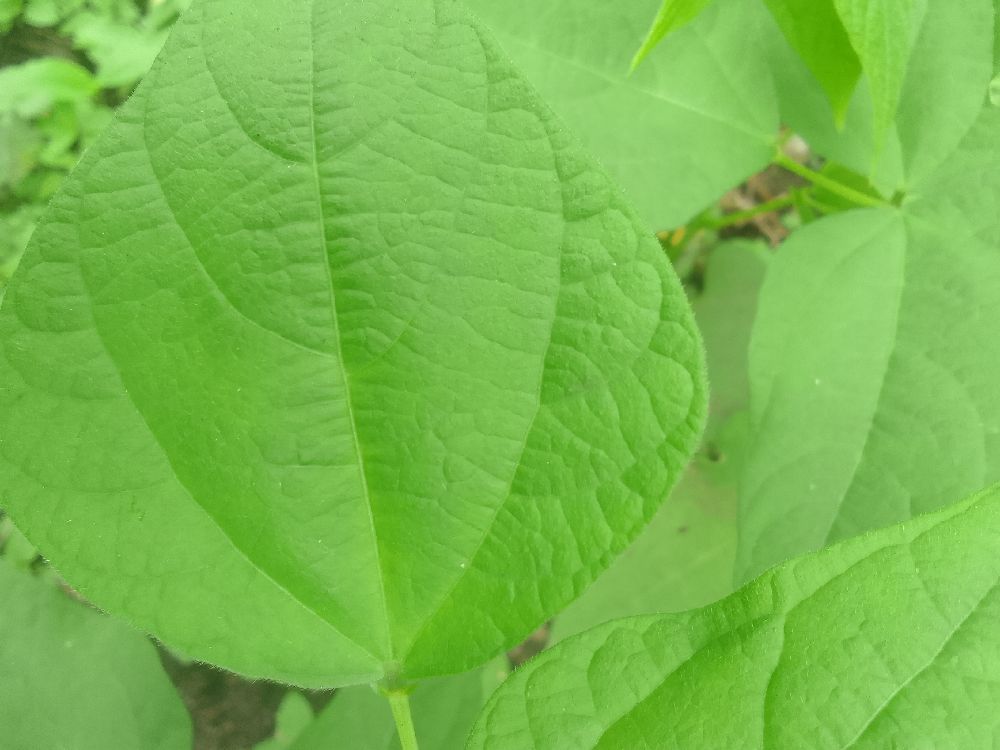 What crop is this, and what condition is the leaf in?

common bean, healthy
